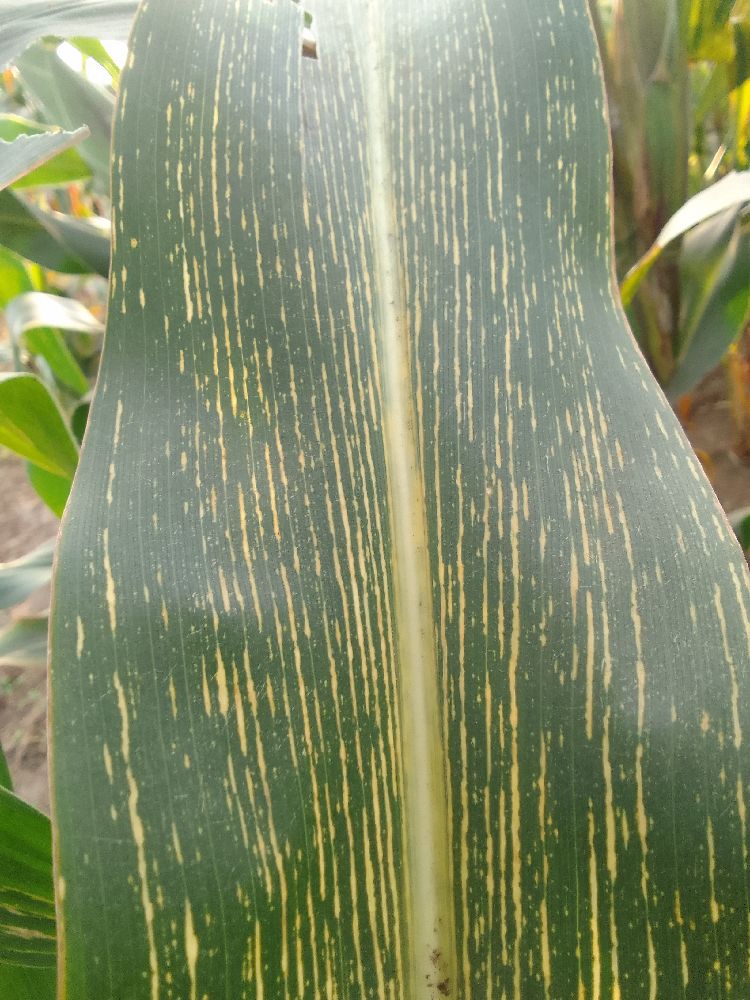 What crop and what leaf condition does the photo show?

maize, maize streak virus
